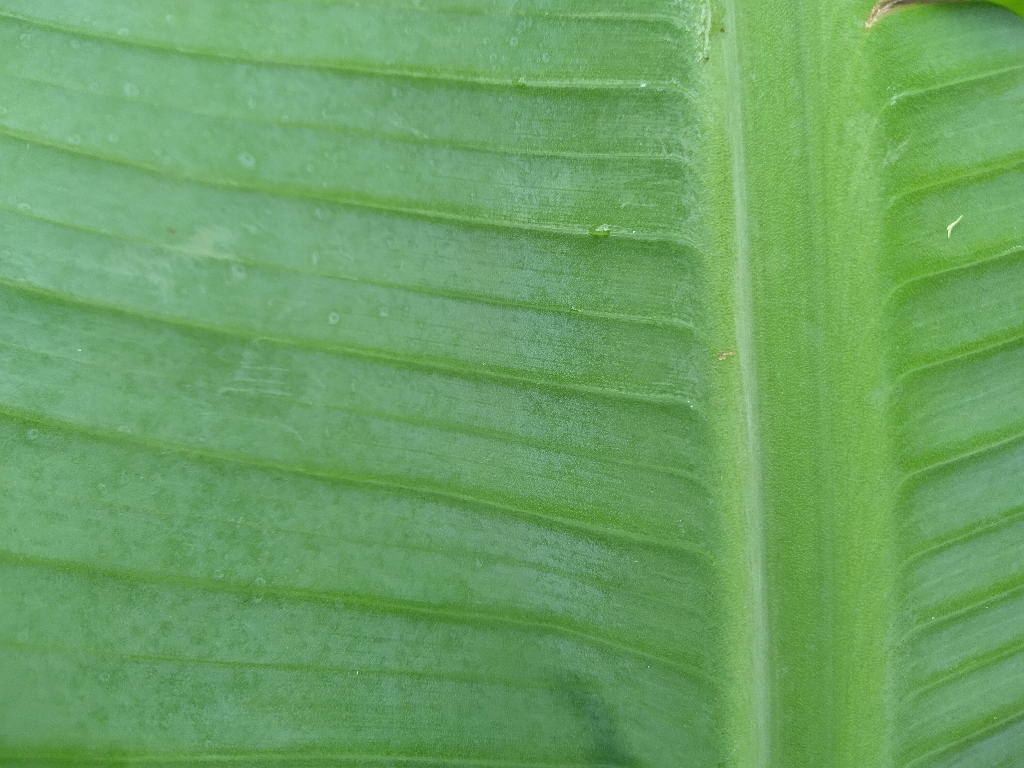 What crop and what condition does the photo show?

banana, healthy
